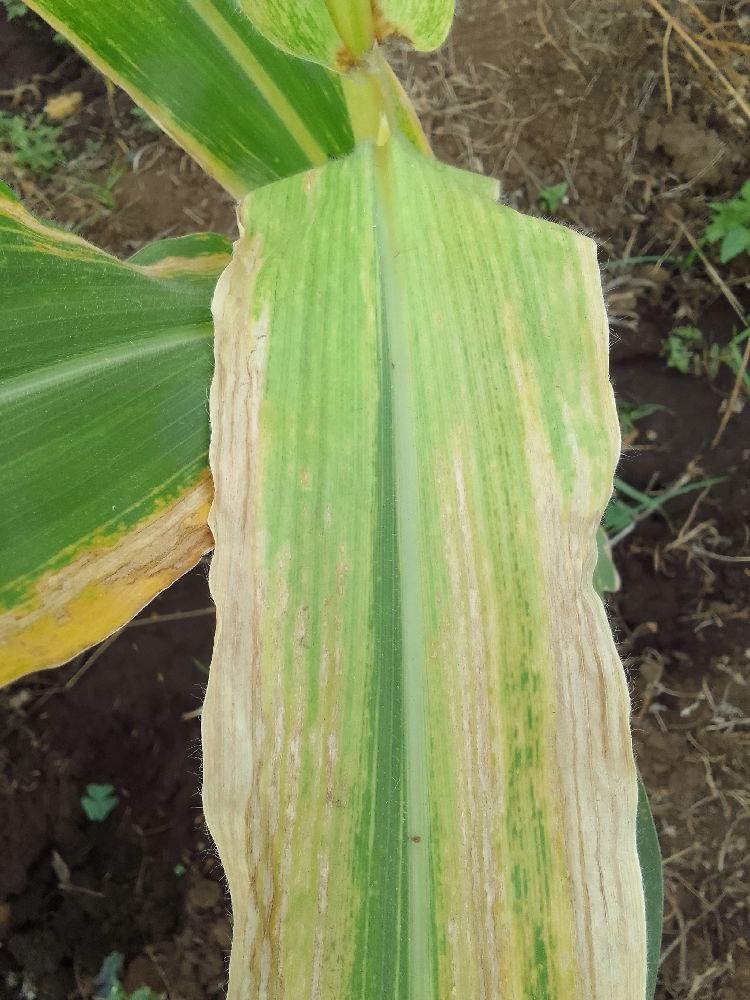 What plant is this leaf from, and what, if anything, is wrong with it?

maize, maize lethal necrosis
